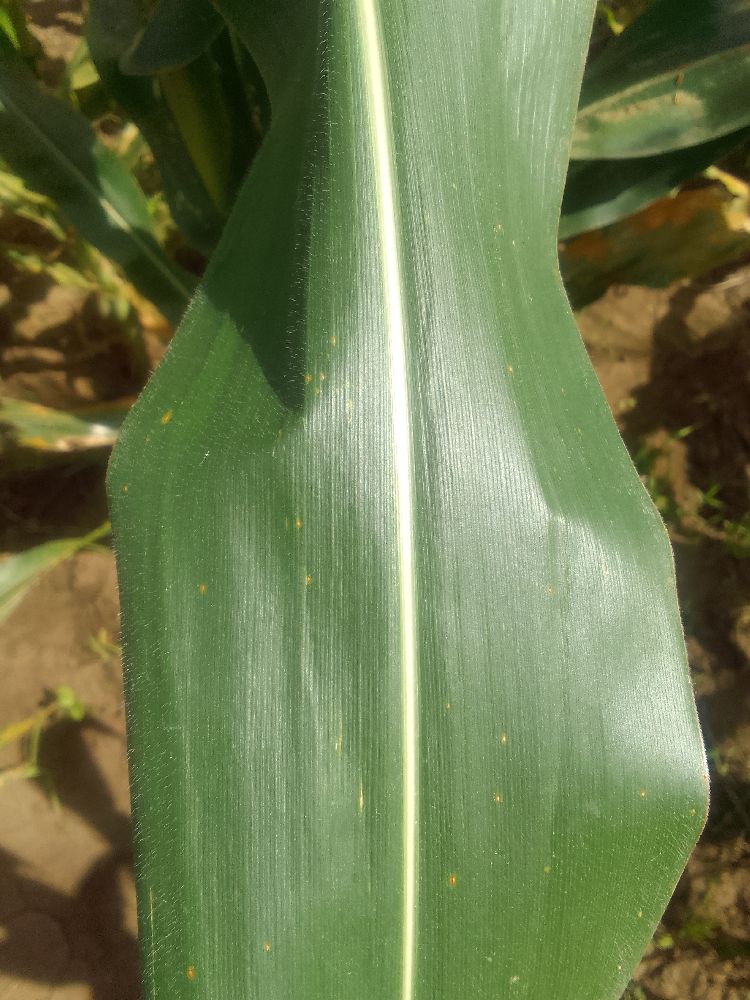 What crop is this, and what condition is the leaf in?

maize, healthy
